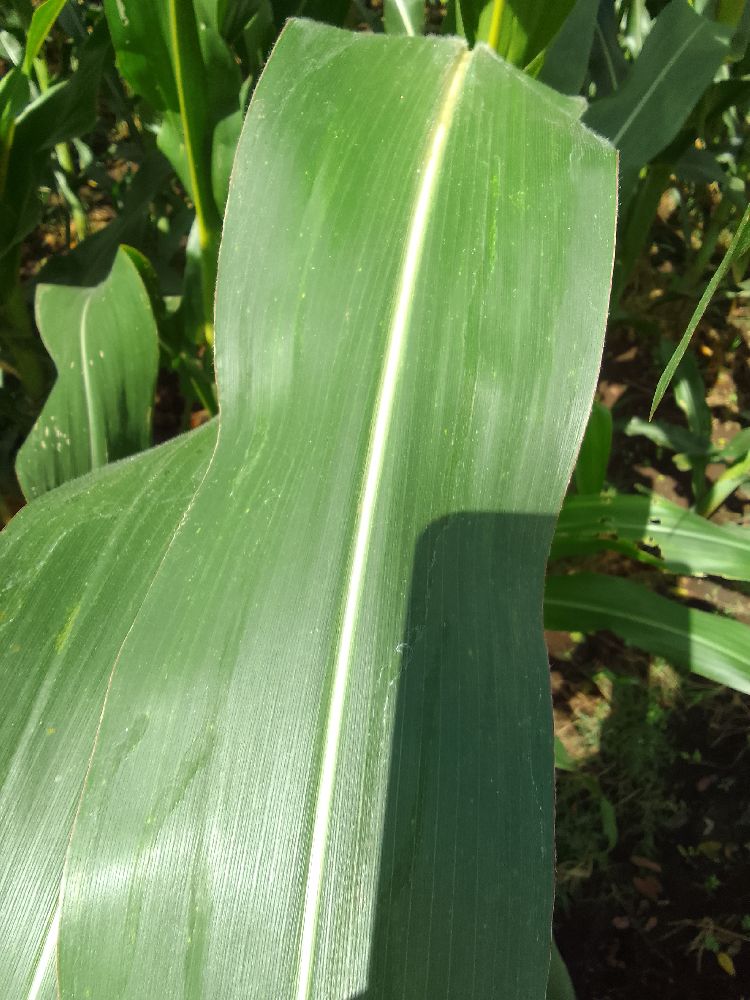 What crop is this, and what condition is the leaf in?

maize, healthy
